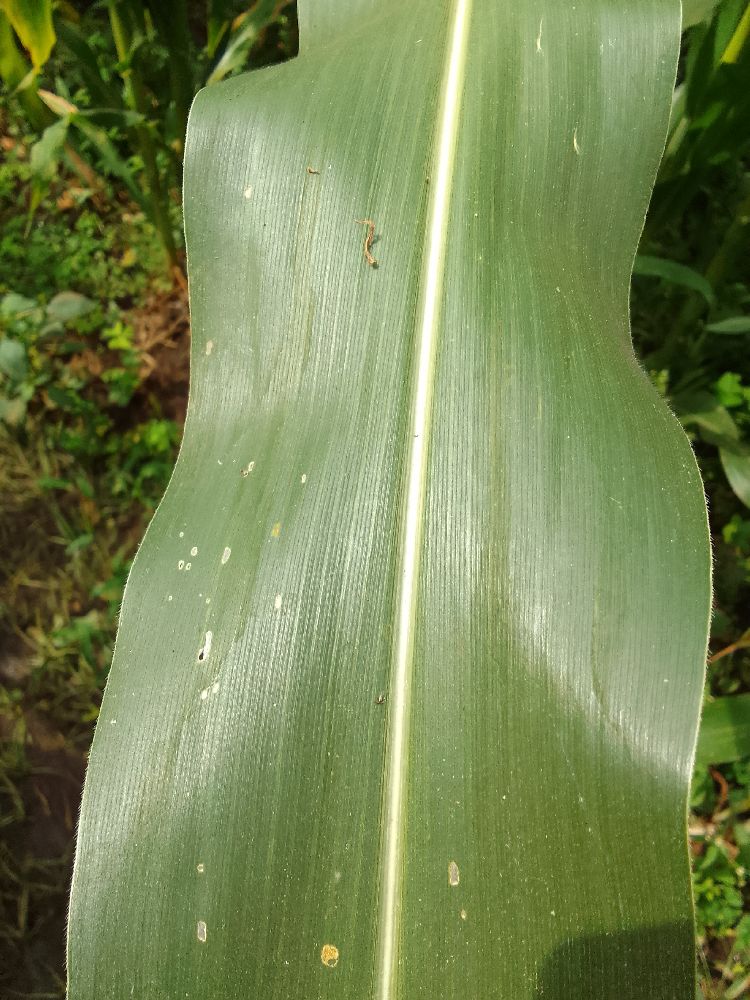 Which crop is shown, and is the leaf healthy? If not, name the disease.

maize, healthy
